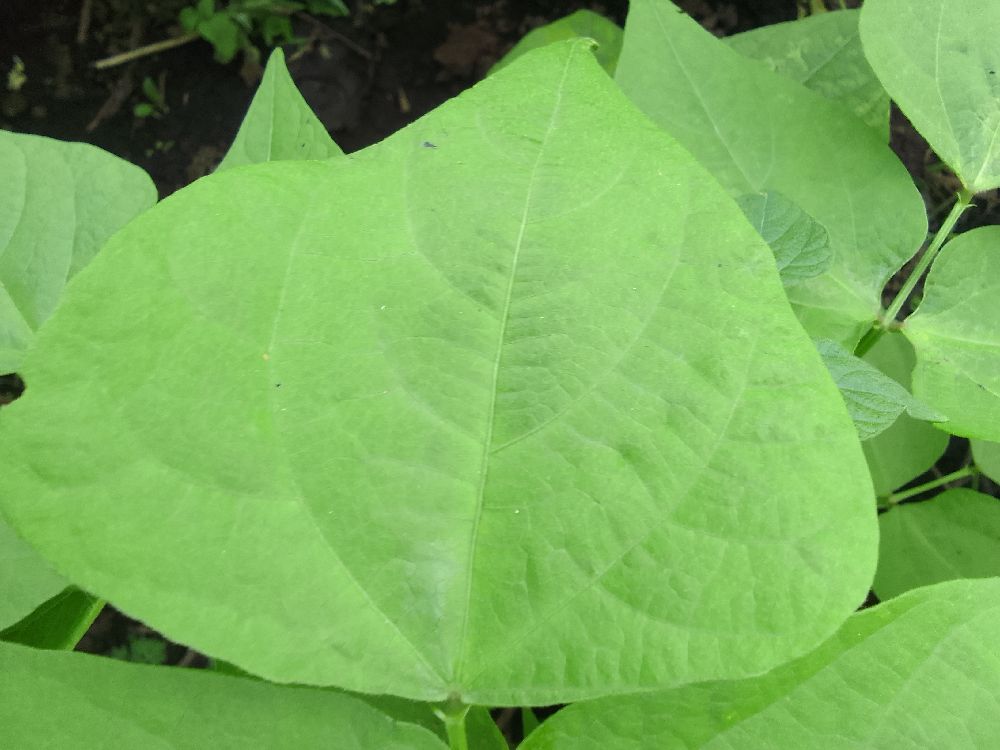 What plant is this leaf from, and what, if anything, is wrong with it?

common bean, healthy
